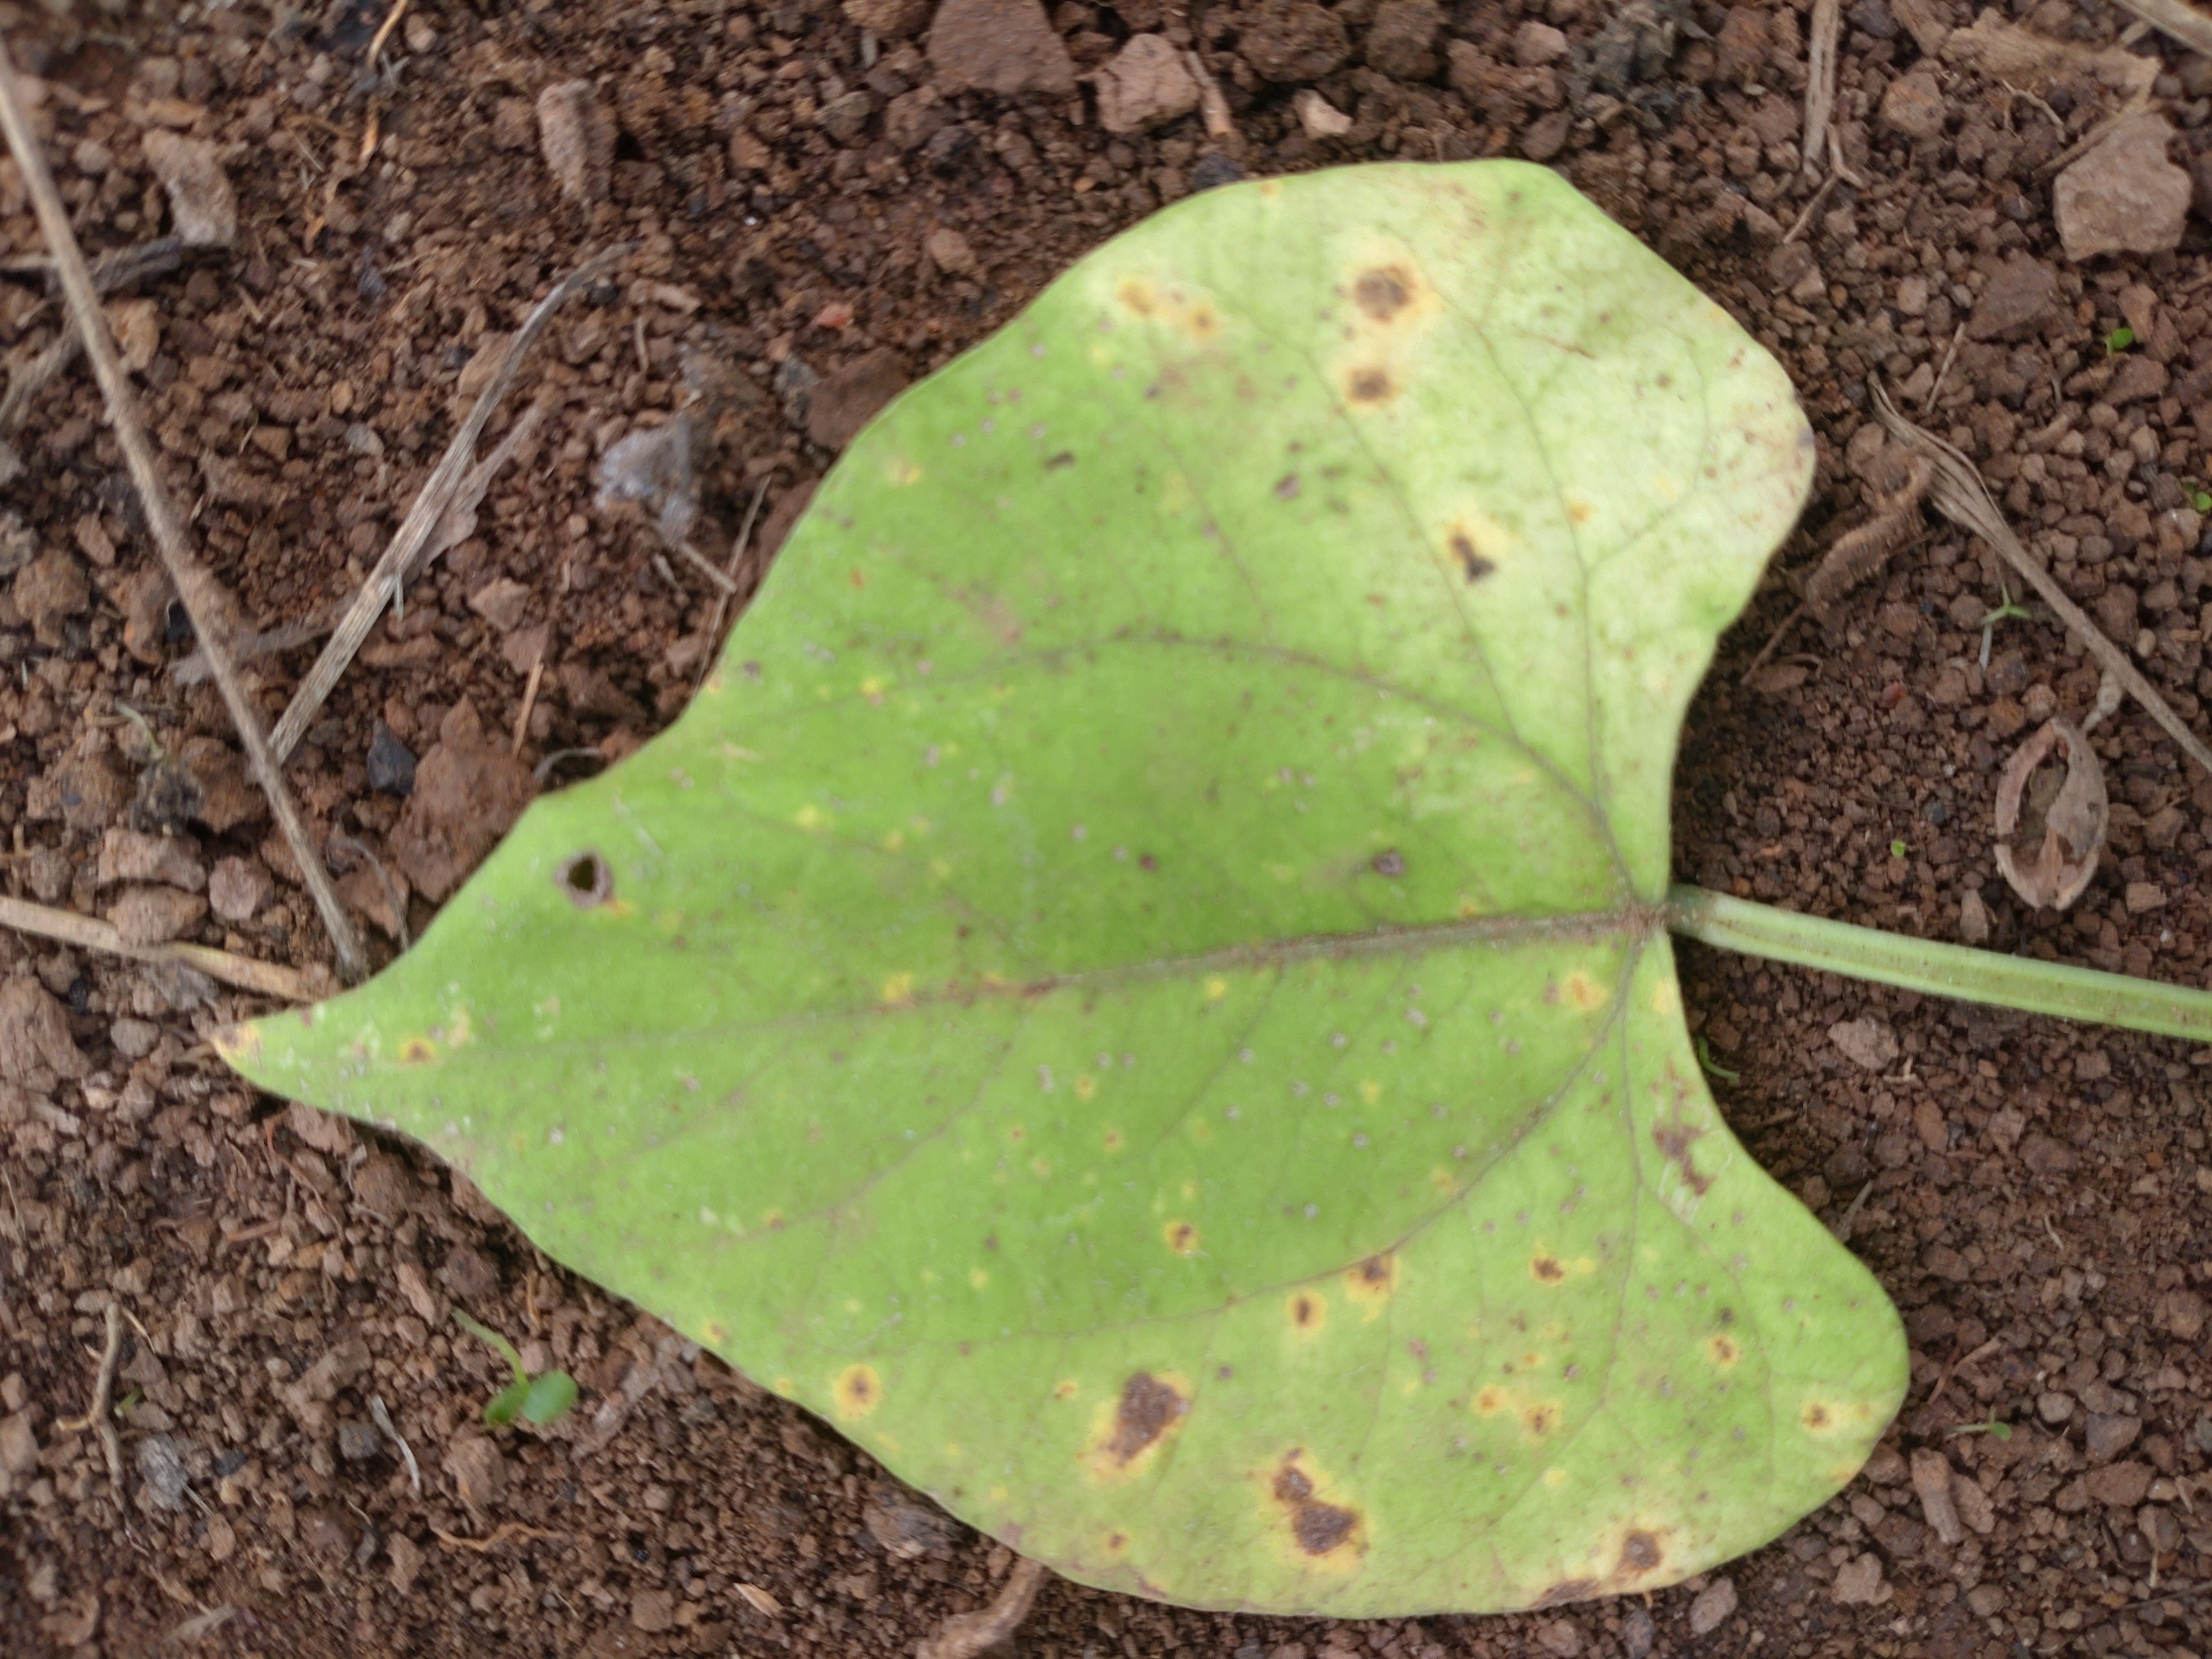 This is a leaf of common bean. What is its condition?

rust
